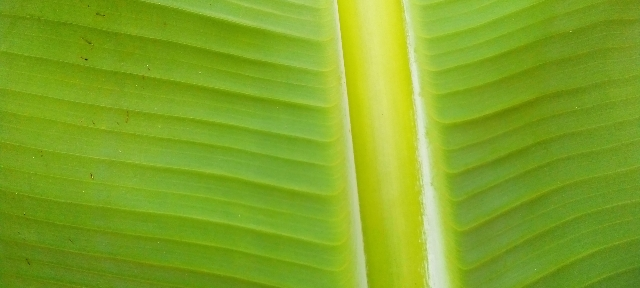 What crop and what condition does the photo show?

banana, healthy
